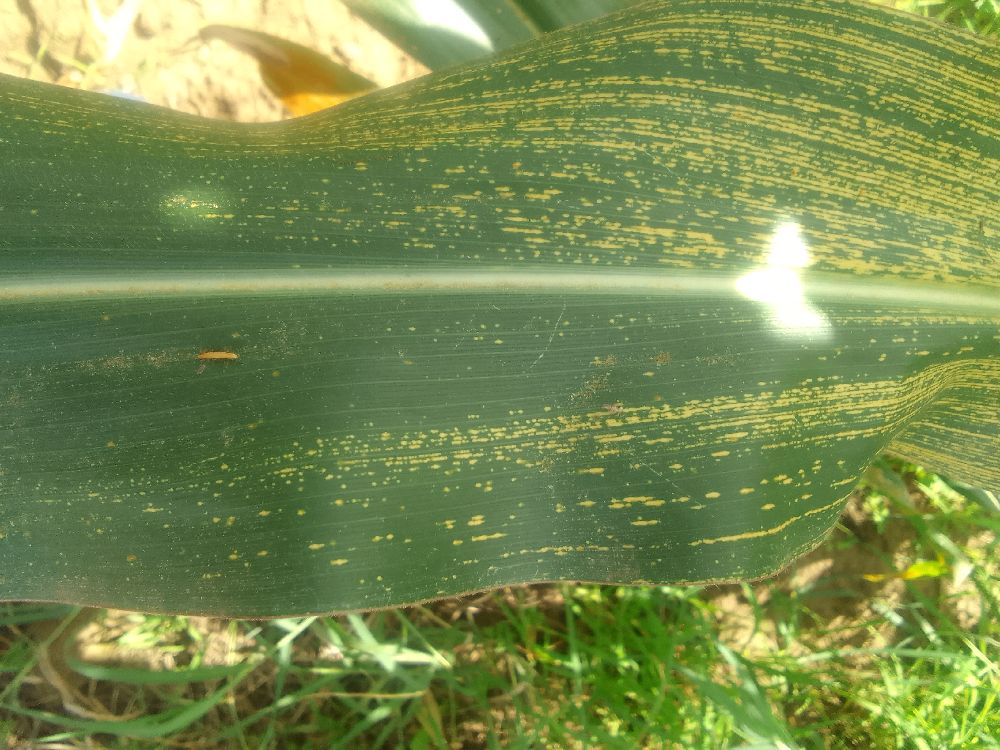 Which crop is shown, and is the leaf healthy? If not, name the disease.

maize, maize streak virus
